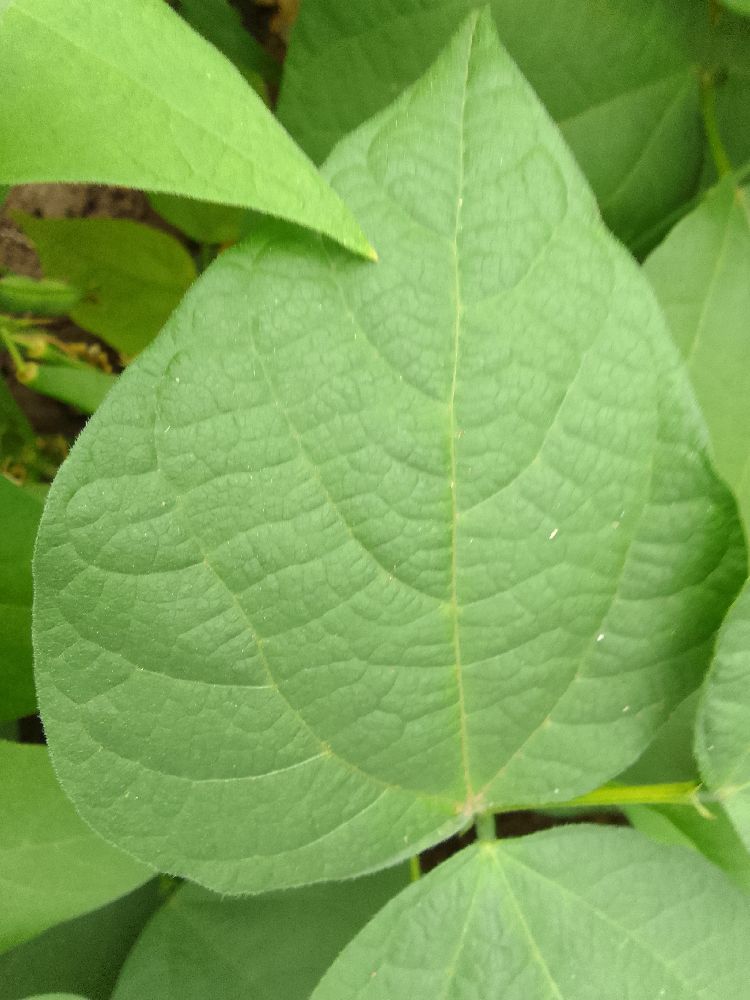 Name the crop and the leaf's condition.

common bean, healthy
